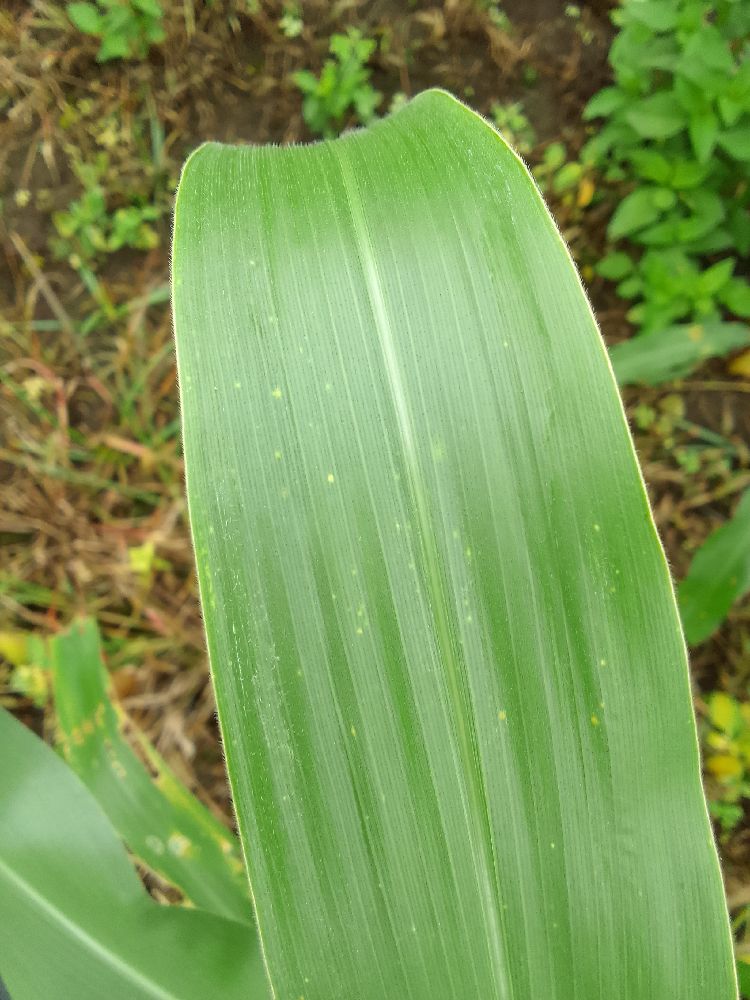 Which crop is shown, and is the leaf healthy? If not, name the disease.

maize, healthy
